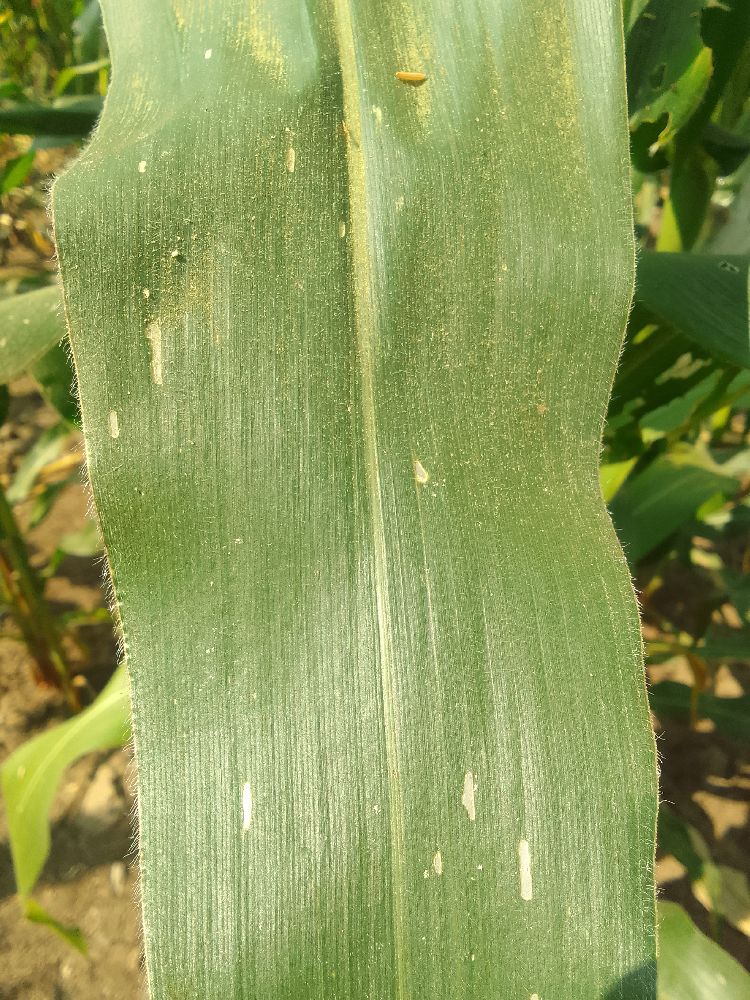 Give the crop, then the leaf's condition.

maize, healthy
